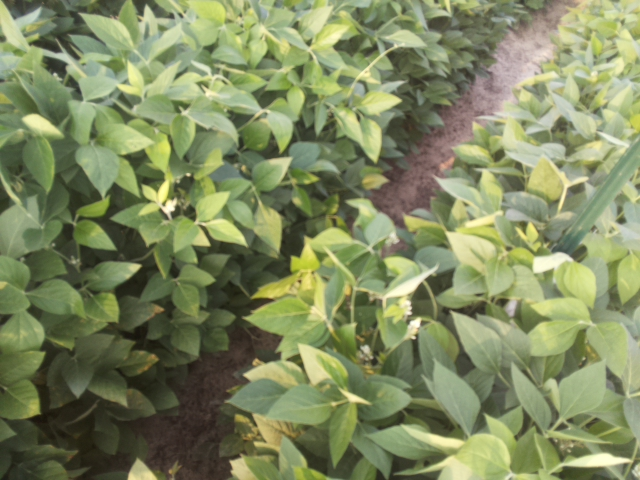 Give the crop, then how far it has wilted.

soybean, leaves with no wilting
